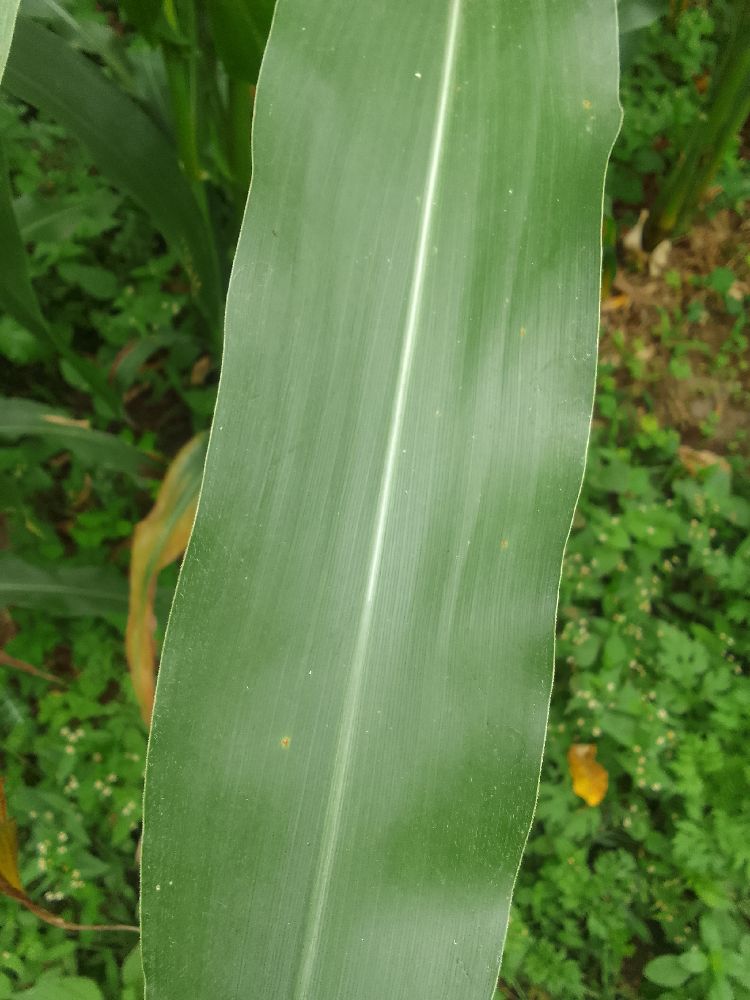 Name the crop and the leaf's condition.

maize, healthy
